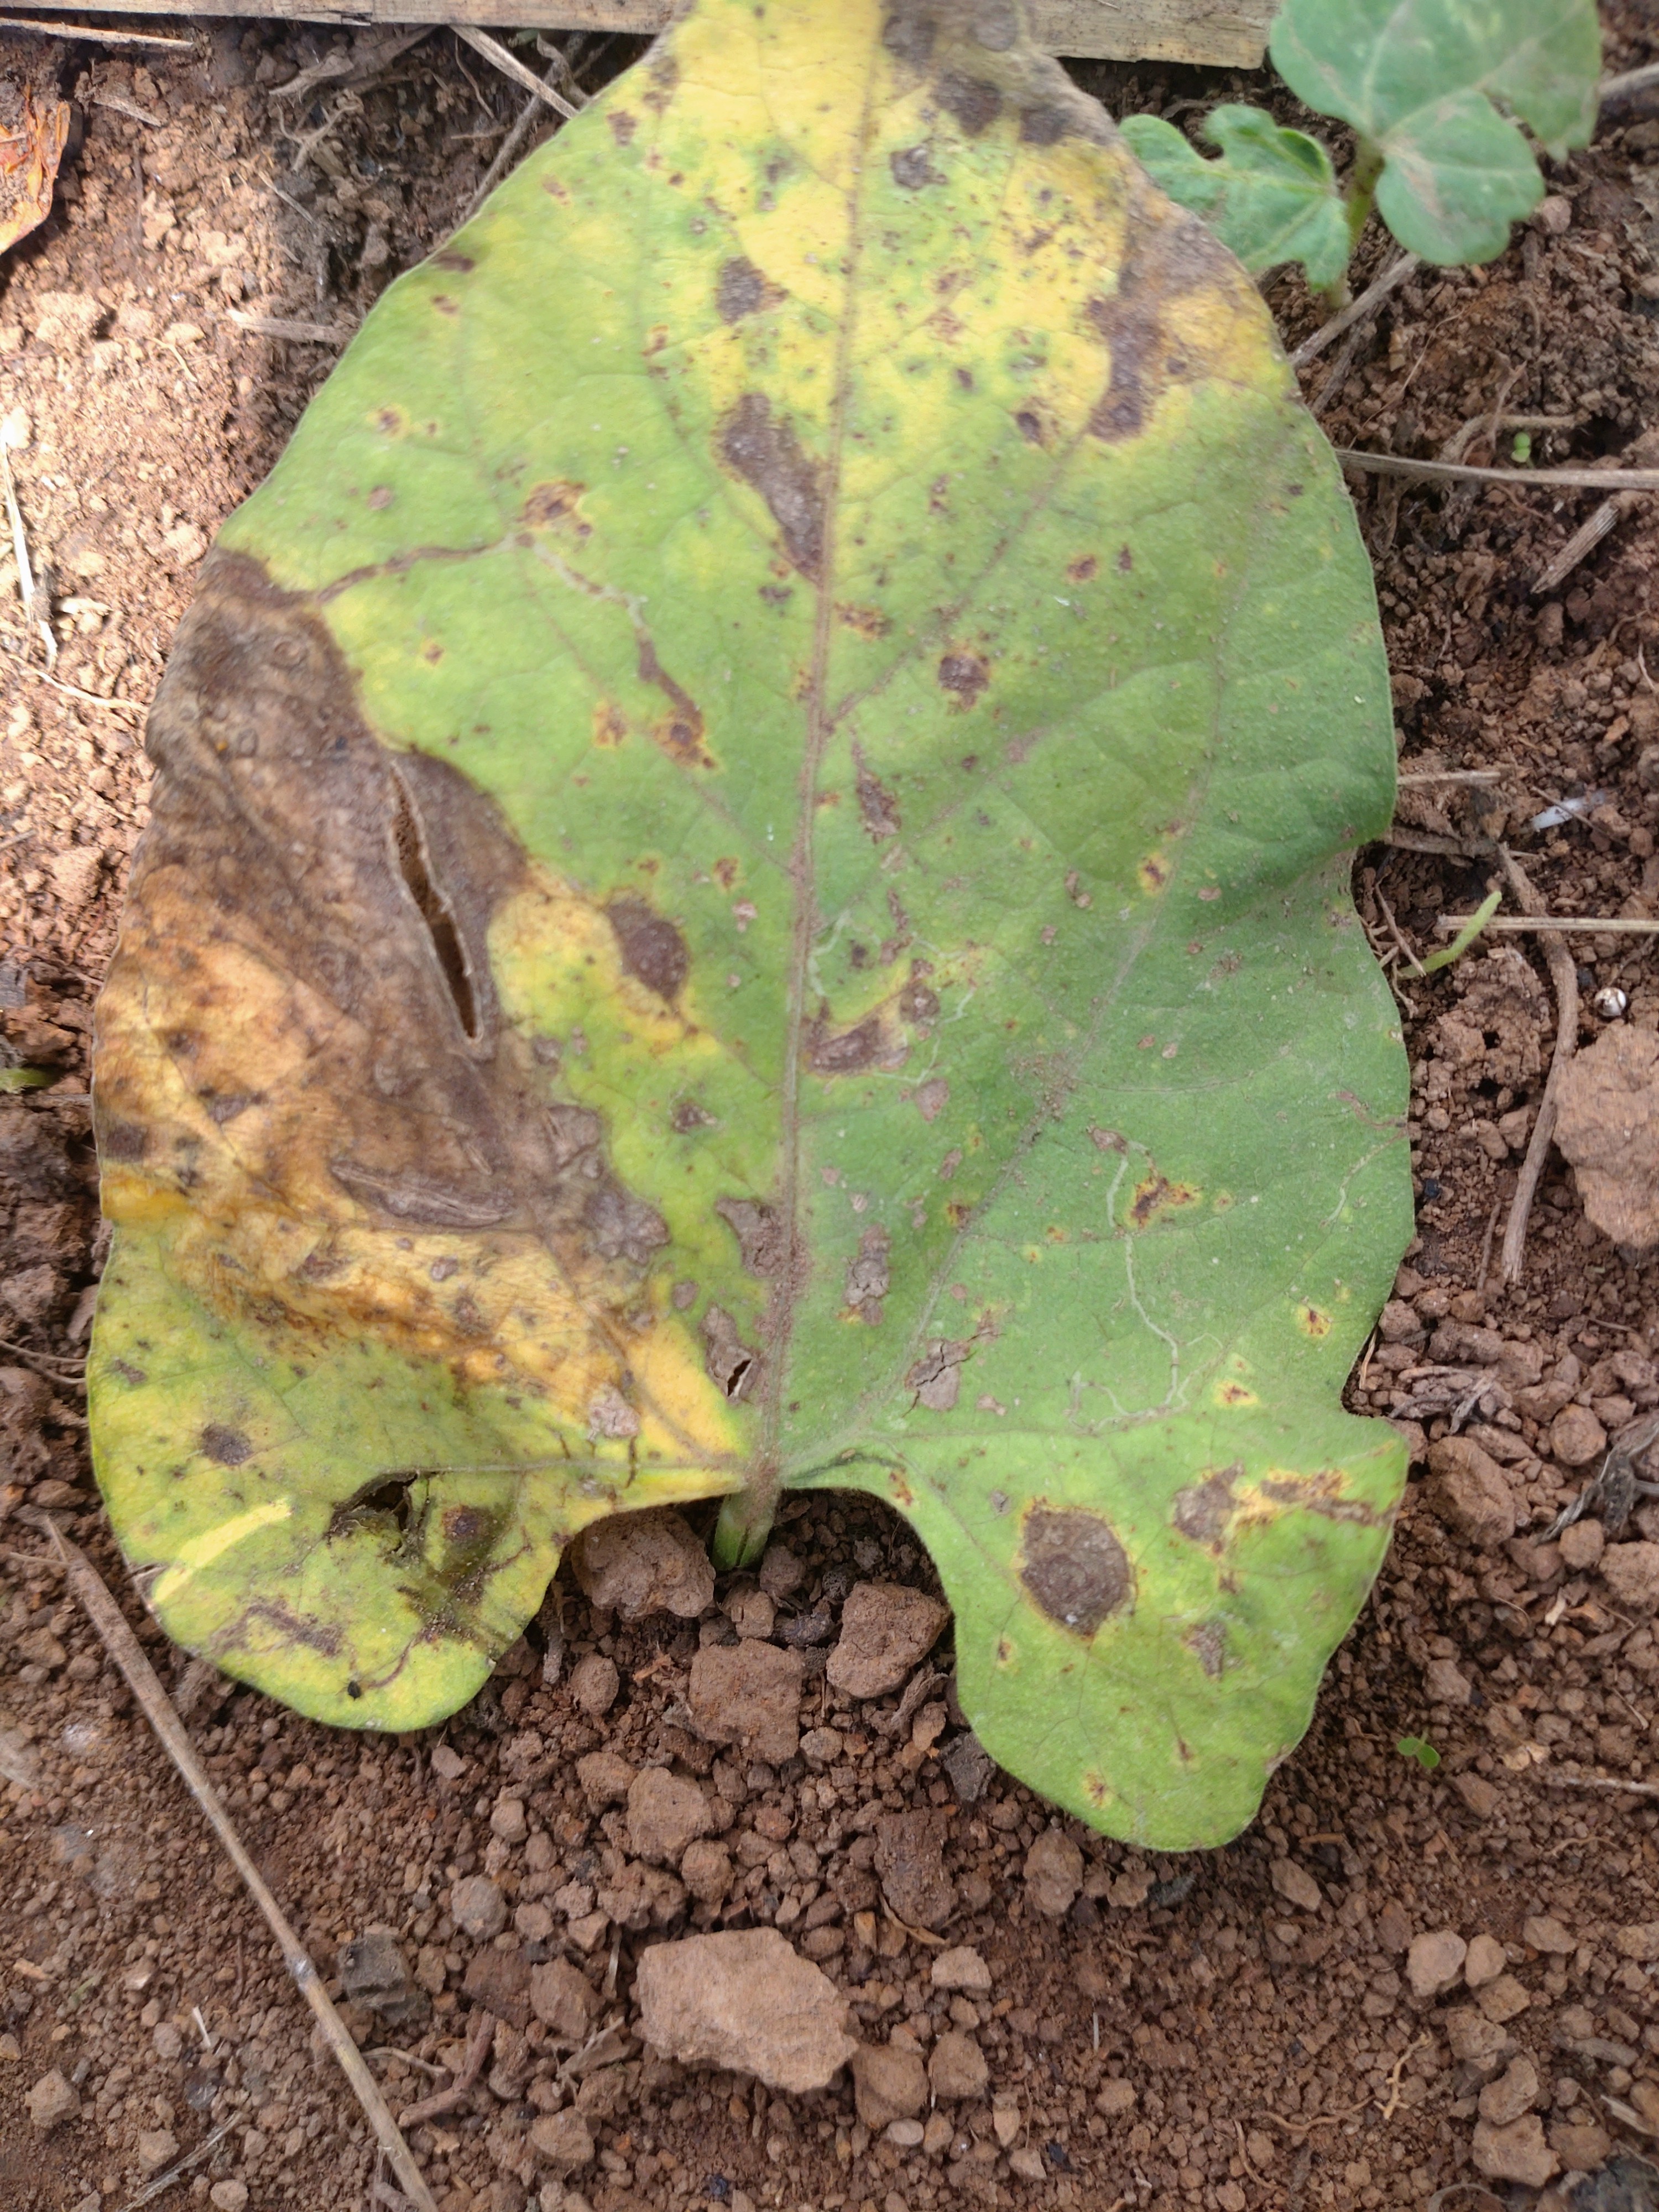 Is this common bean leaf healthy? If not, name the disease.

rust
